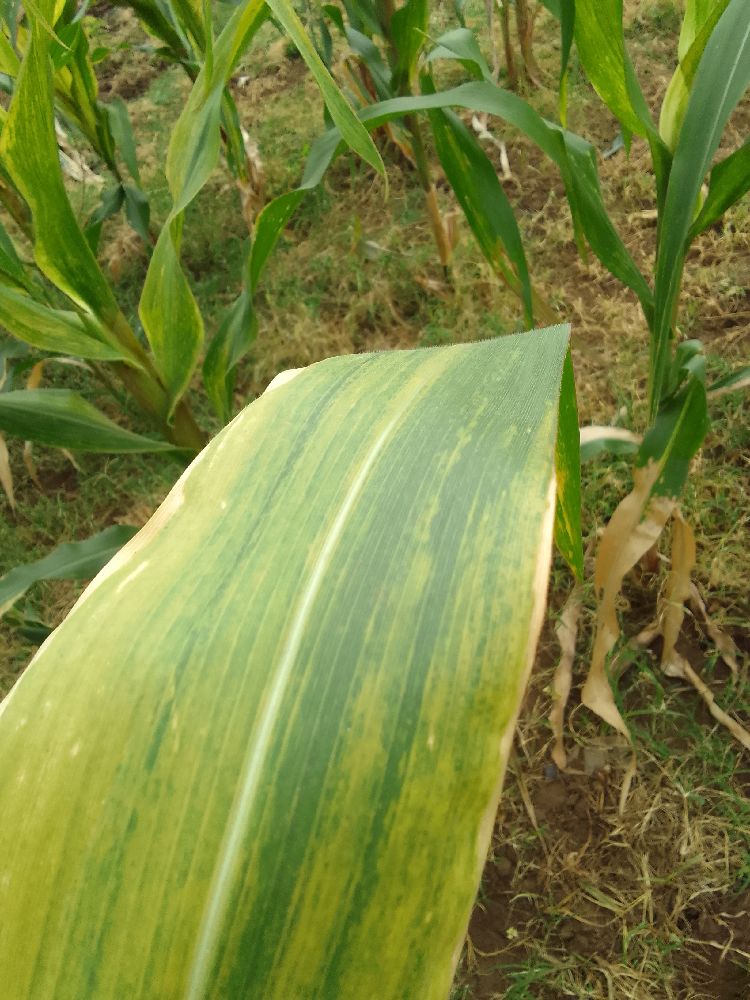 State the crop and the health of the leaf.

maize, maize lethal necrosis
